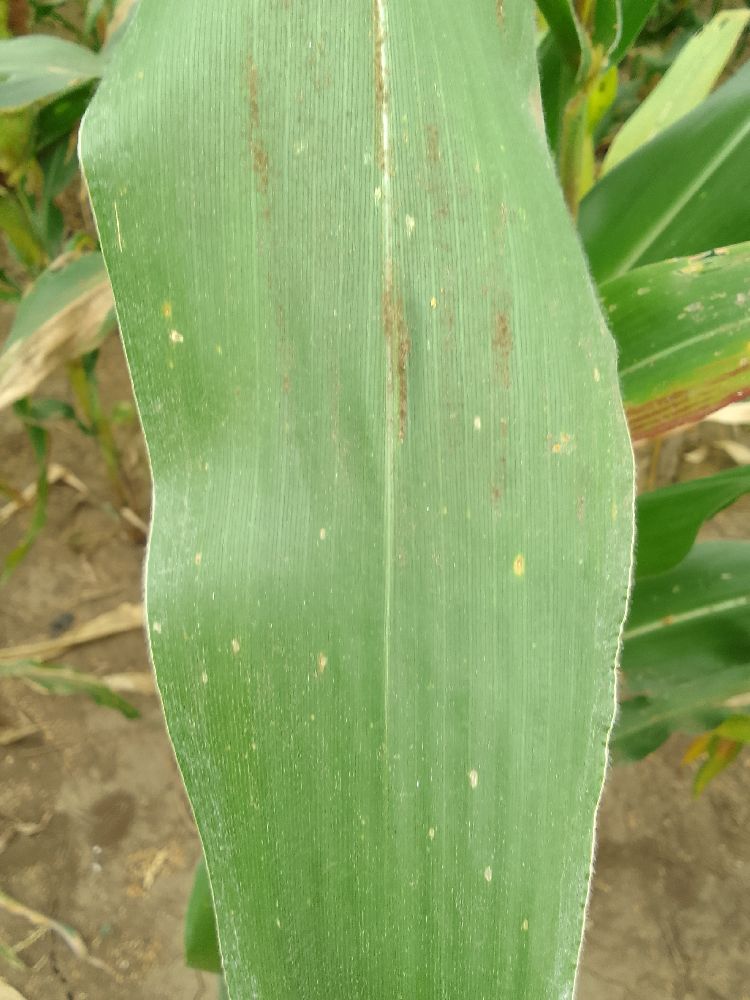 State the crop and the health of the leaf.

maize, healthy
